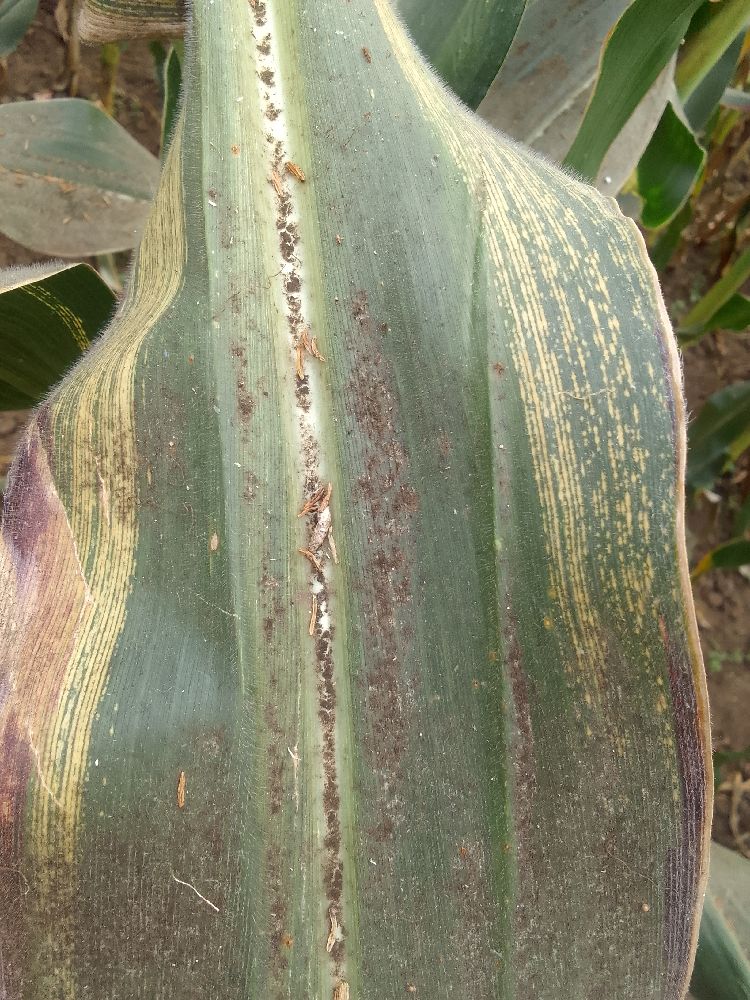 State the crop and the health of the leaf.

maize, maize streak virus
